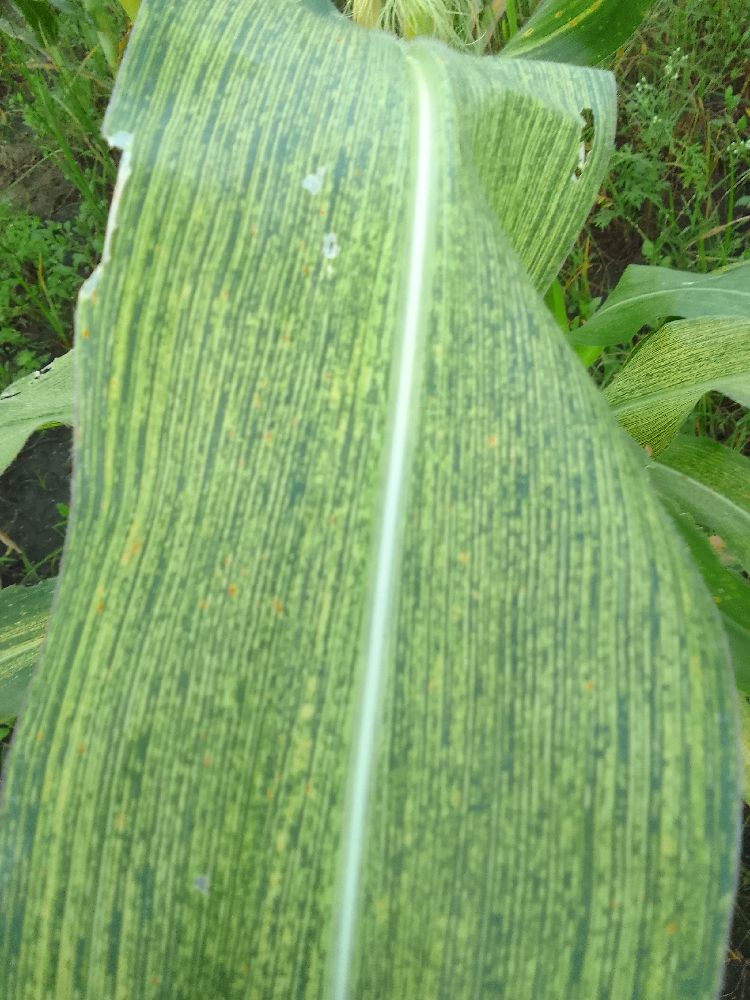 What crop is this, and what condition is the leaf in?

maize, maize streak virus
